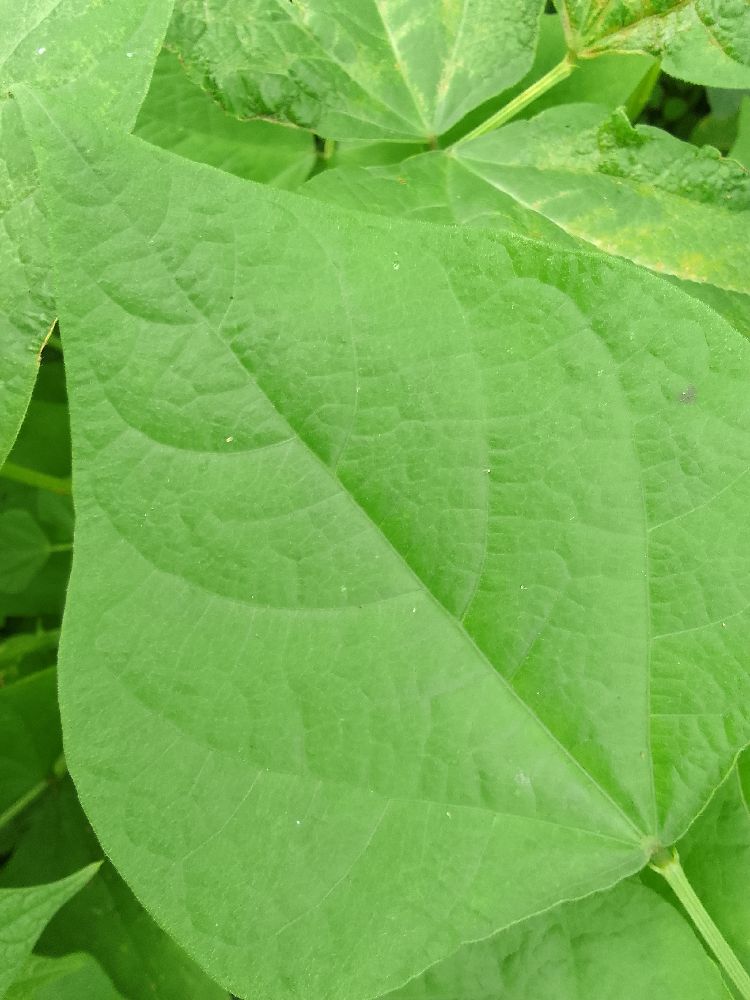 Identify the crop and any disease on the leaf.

common bean, healthy
